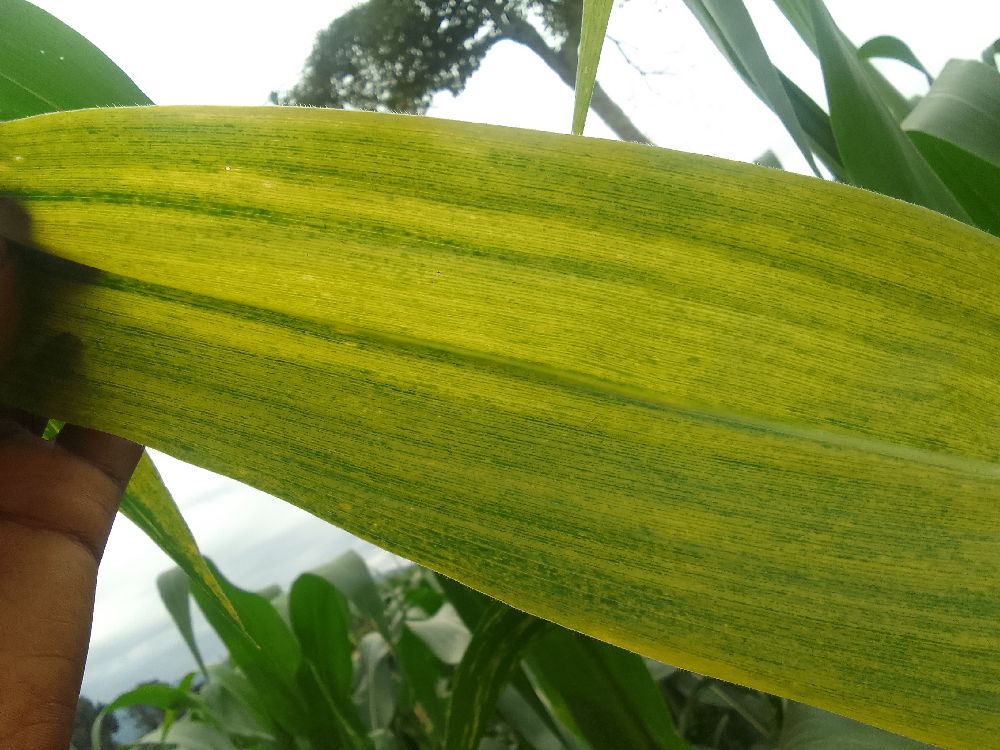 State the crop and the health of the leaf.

maize, maize lethal necrosis
